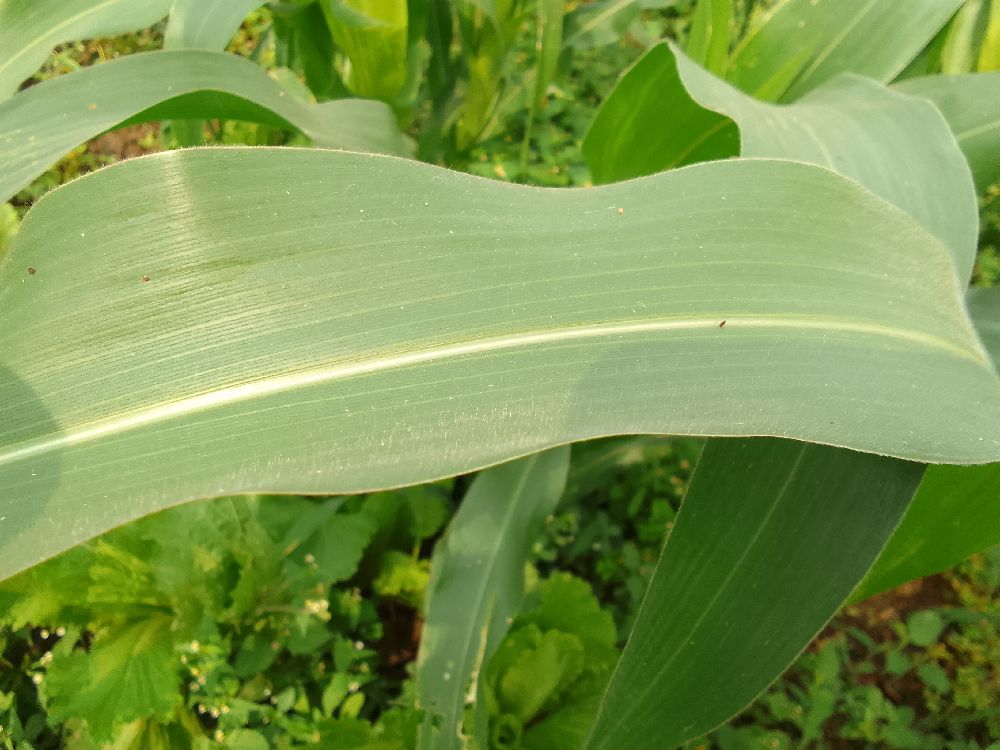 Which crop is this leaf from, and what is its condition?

maize, healthy
